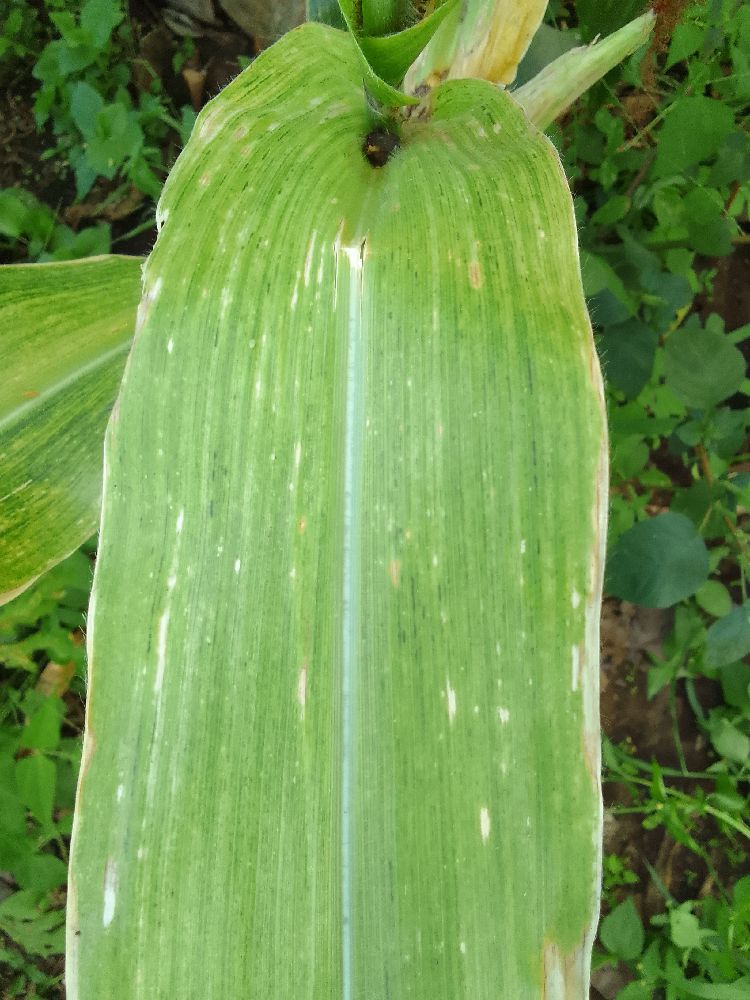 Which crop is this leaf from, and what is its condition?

maize, maize lethal necrosis
